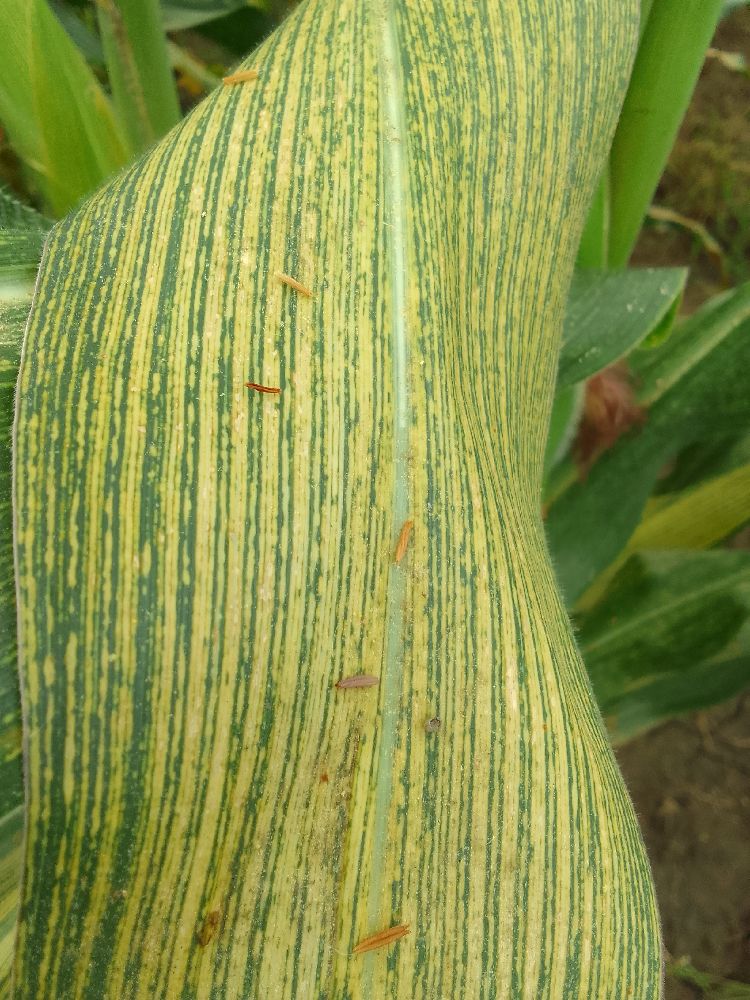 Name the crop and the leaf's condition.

maize, maize streak virus
